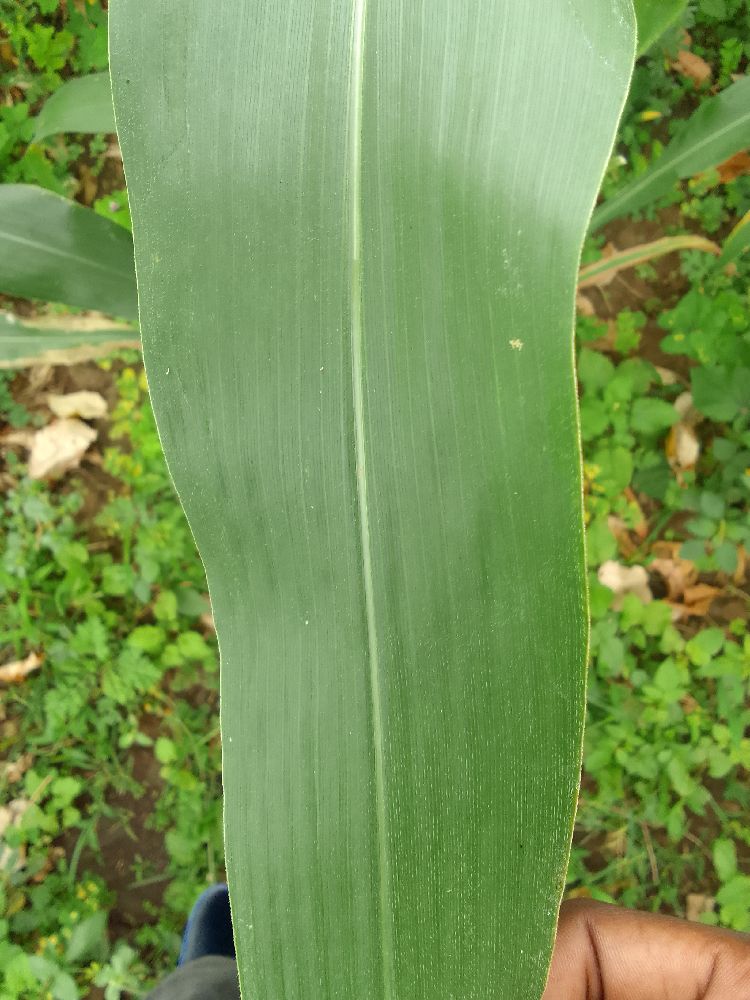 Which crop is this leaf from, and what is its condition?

maize, healthy
